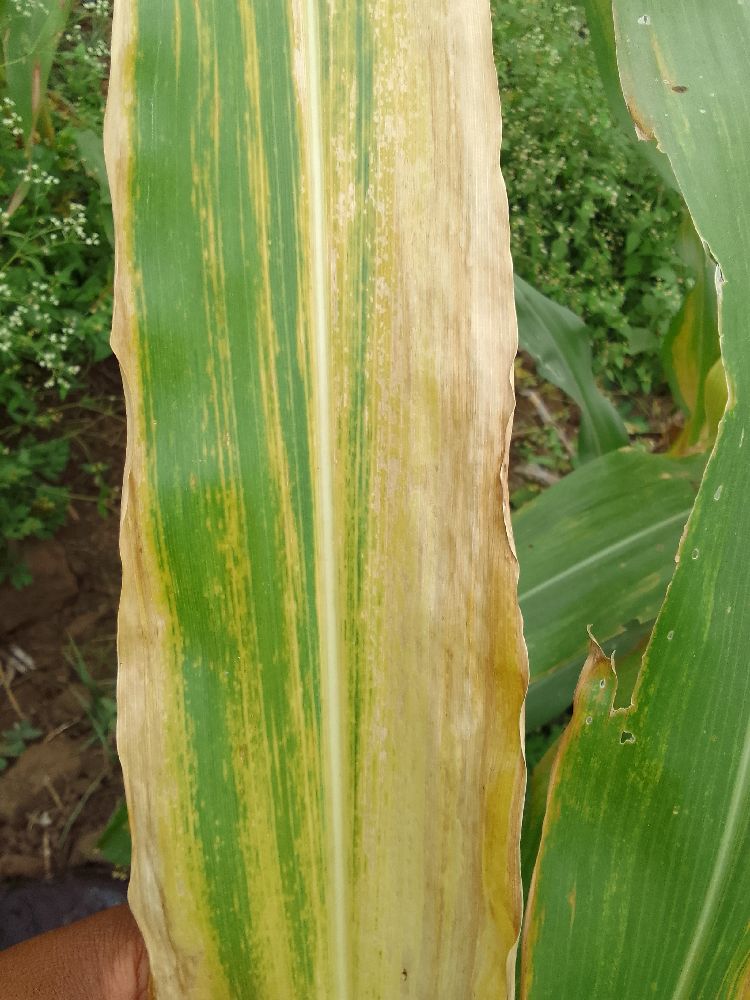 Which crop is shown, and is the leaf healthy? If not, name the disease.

maize, maize lethal necrosis
